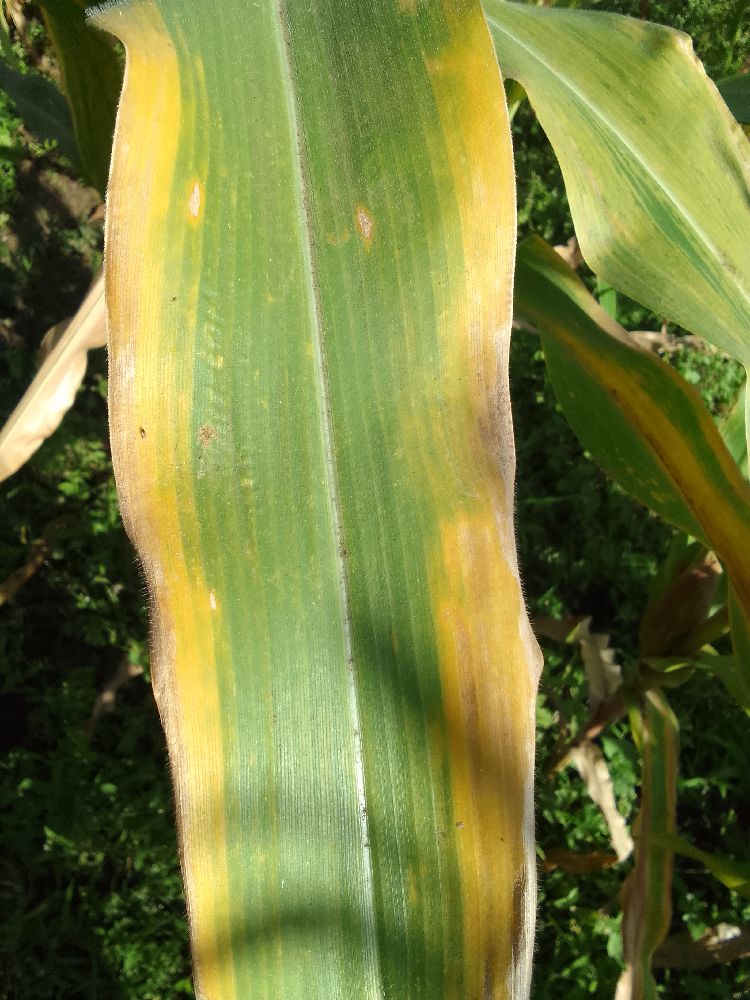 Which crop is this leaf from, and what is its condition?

maize, maize lethal necrosis
